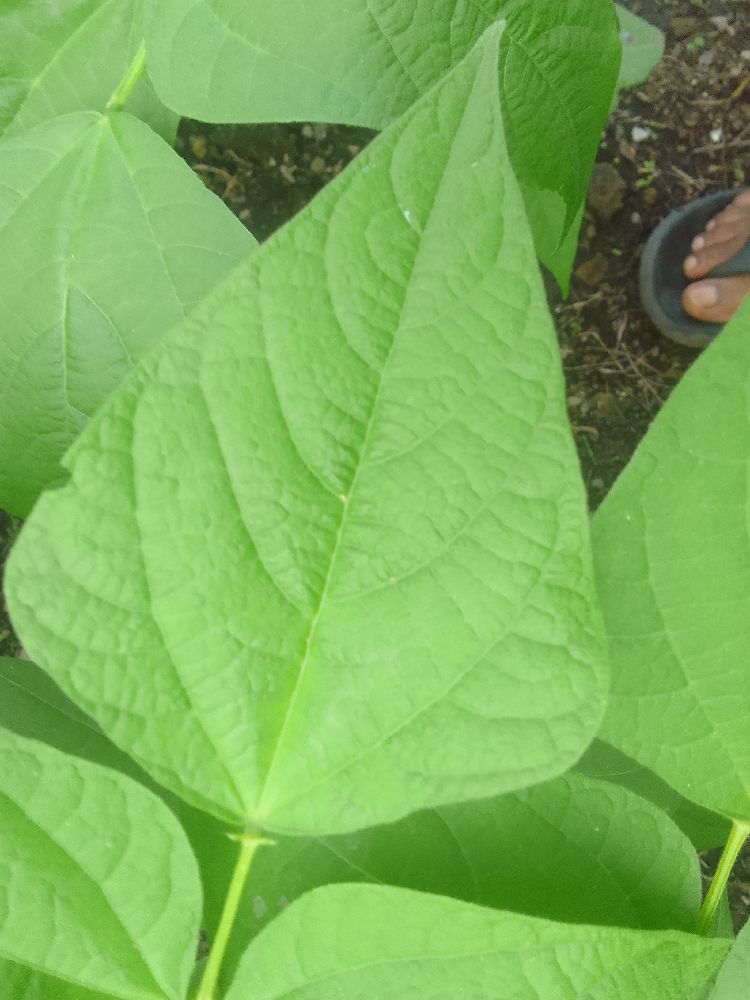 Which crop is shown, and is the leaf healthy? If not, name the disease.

common bean, healthy
